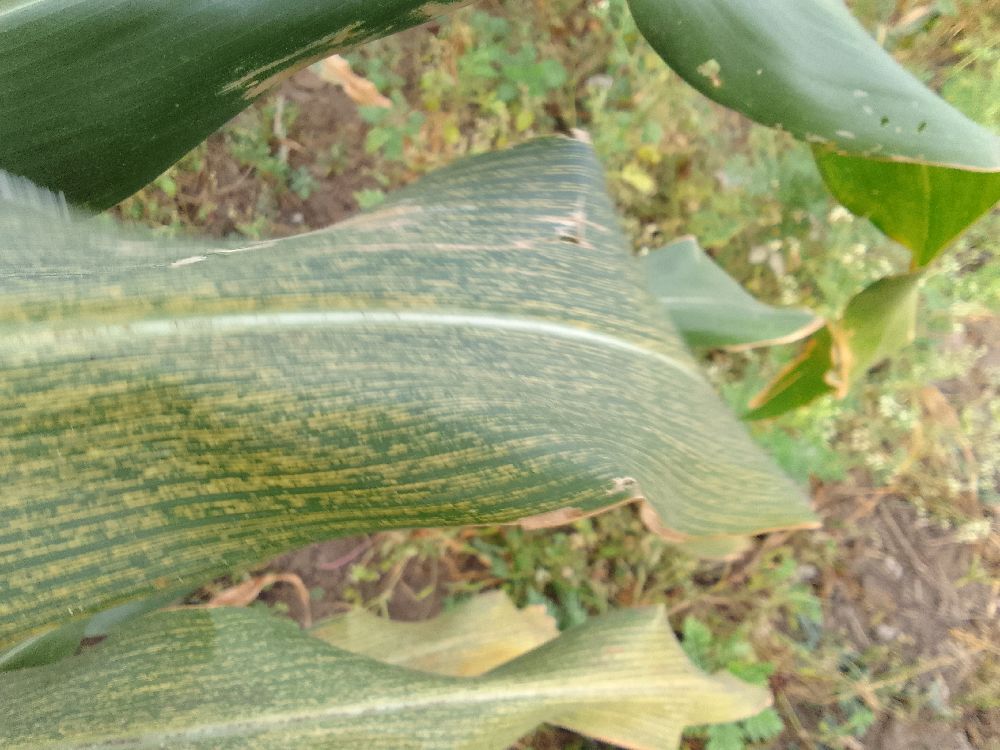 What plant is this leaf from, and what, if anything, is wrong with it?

maize, maize streak virus
